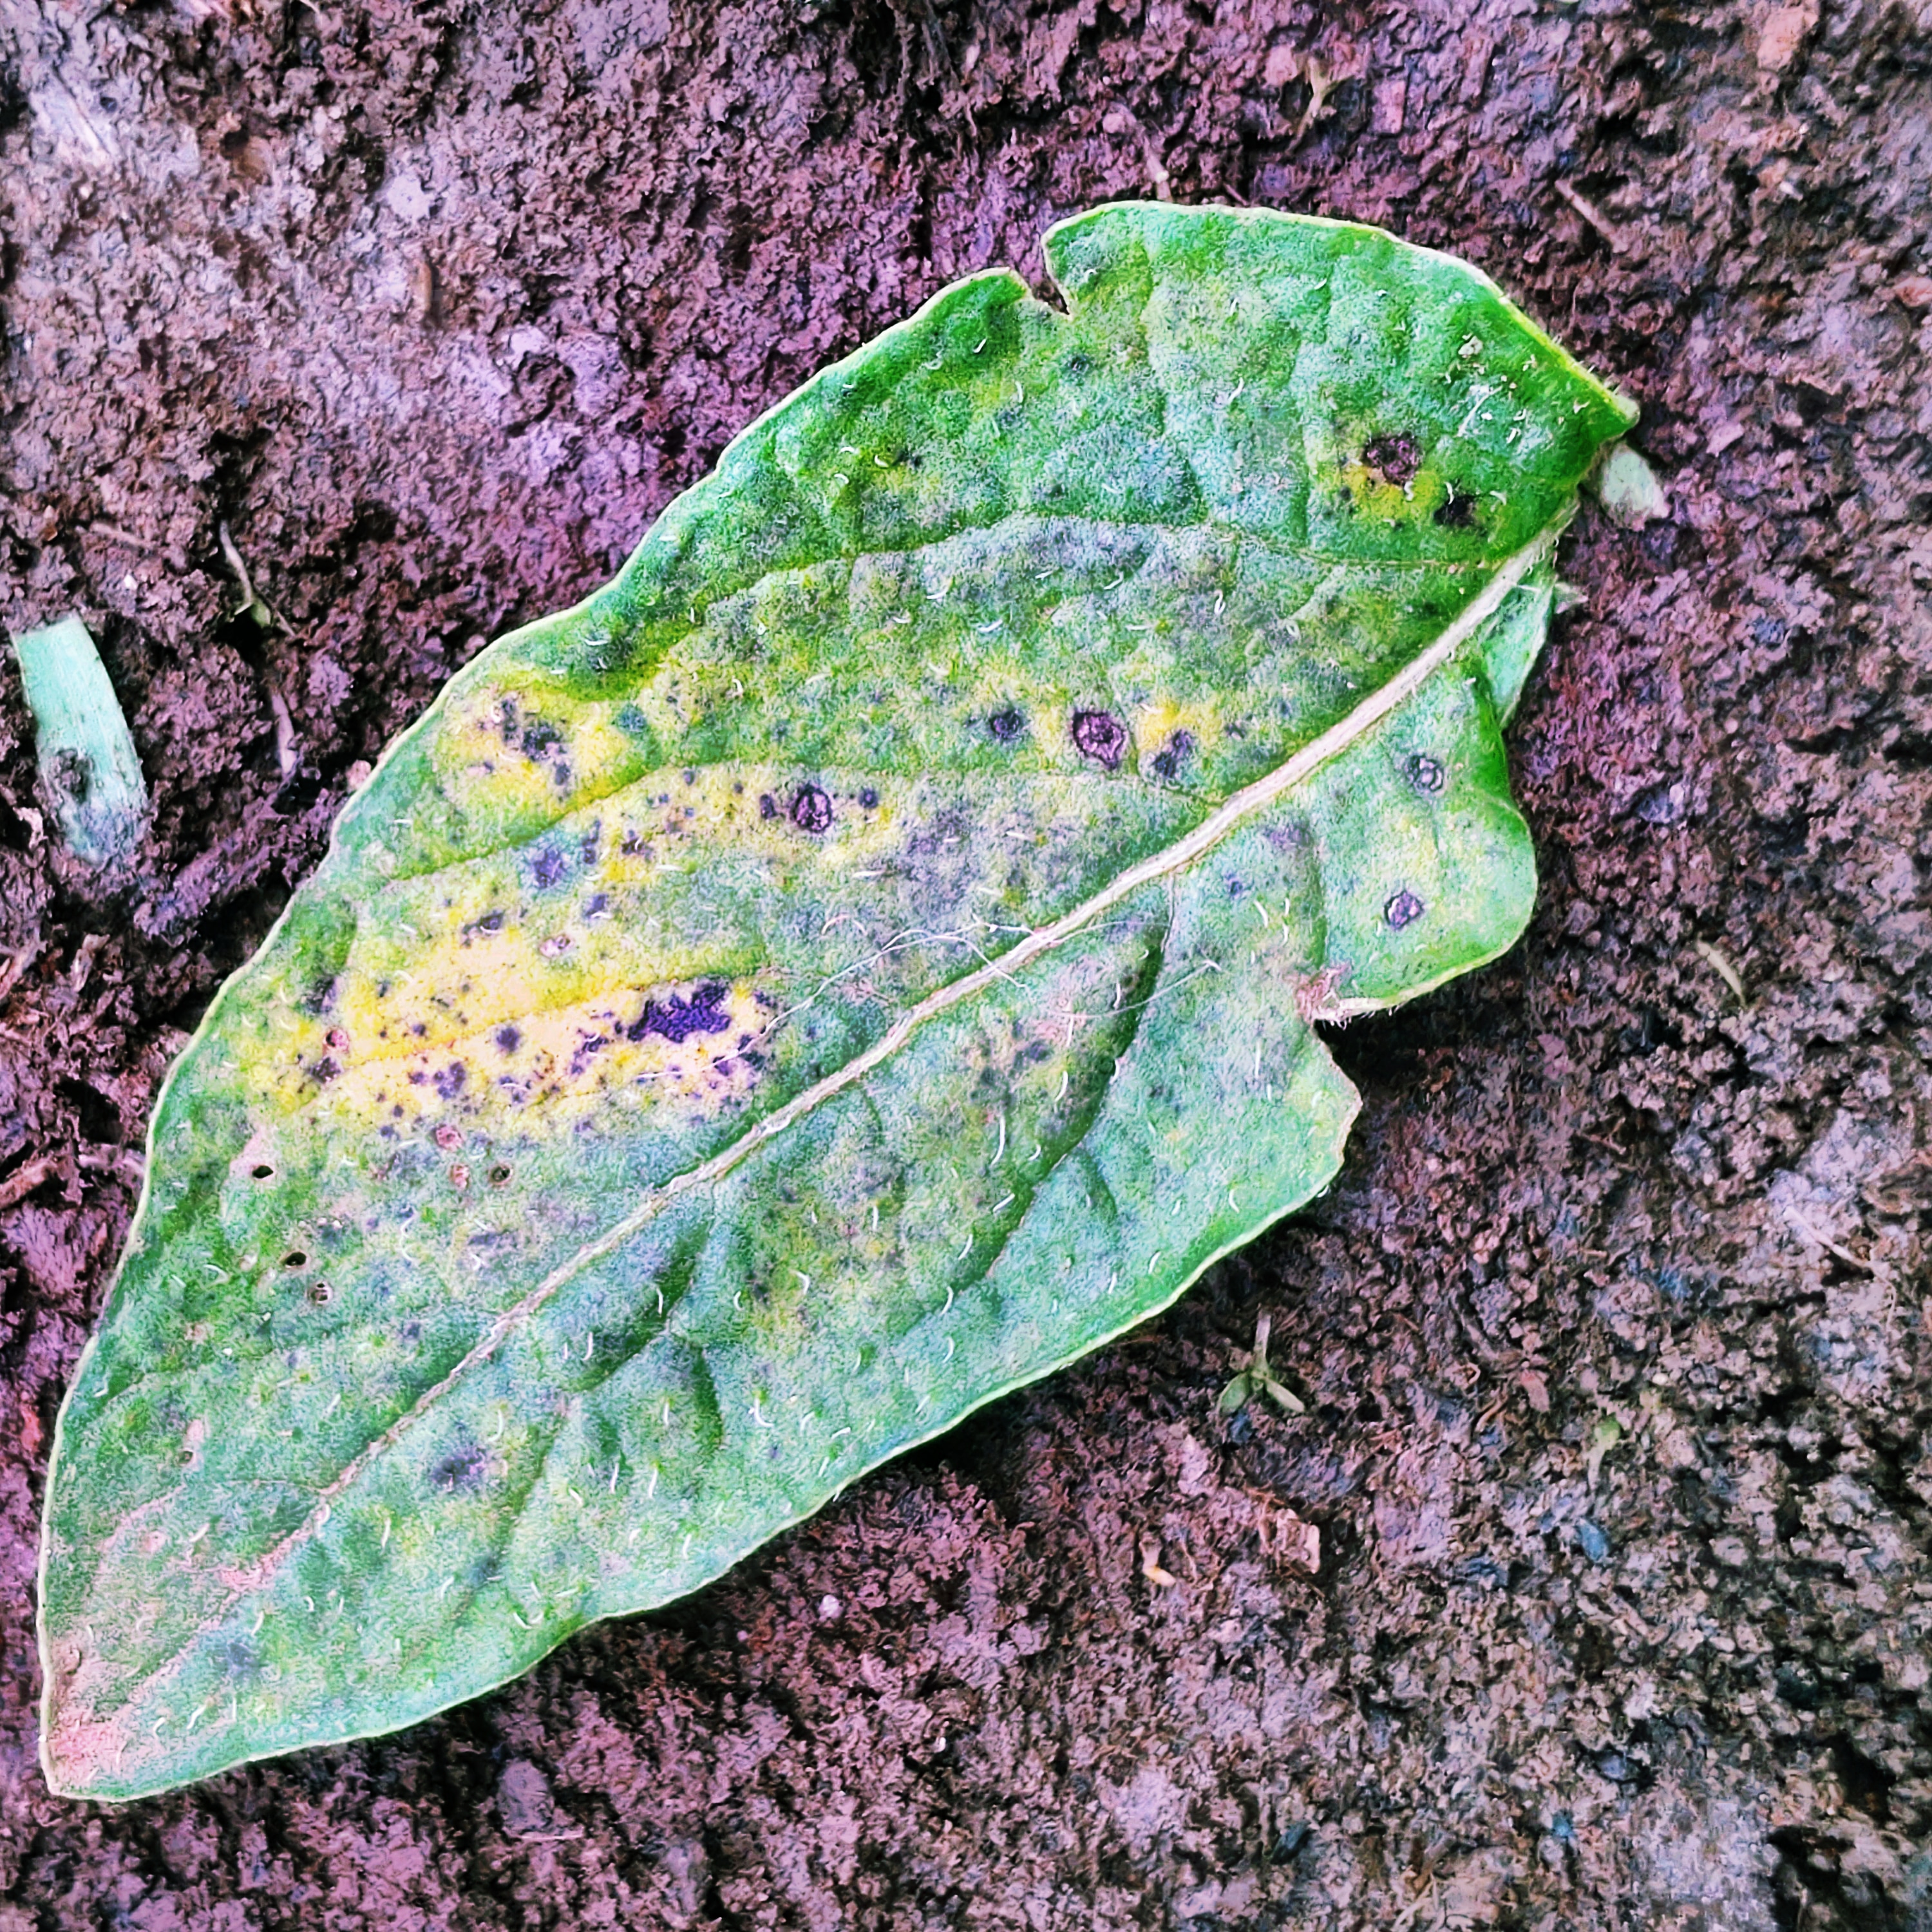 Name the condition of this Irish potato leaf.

late blight
